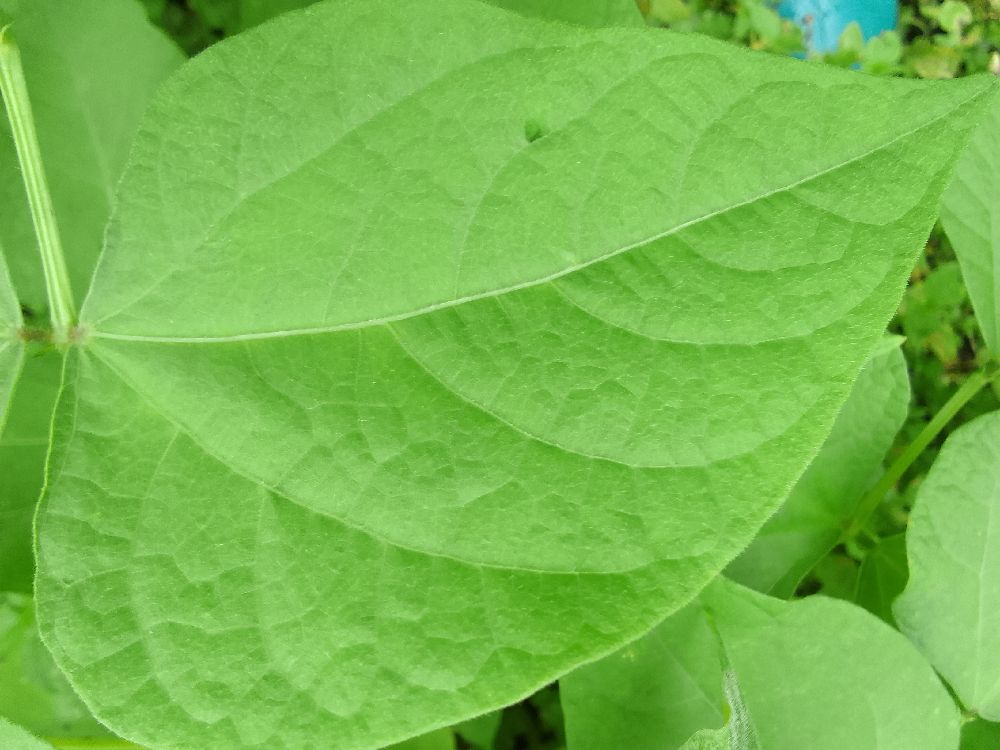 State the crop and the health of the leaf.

common bean, healthy
